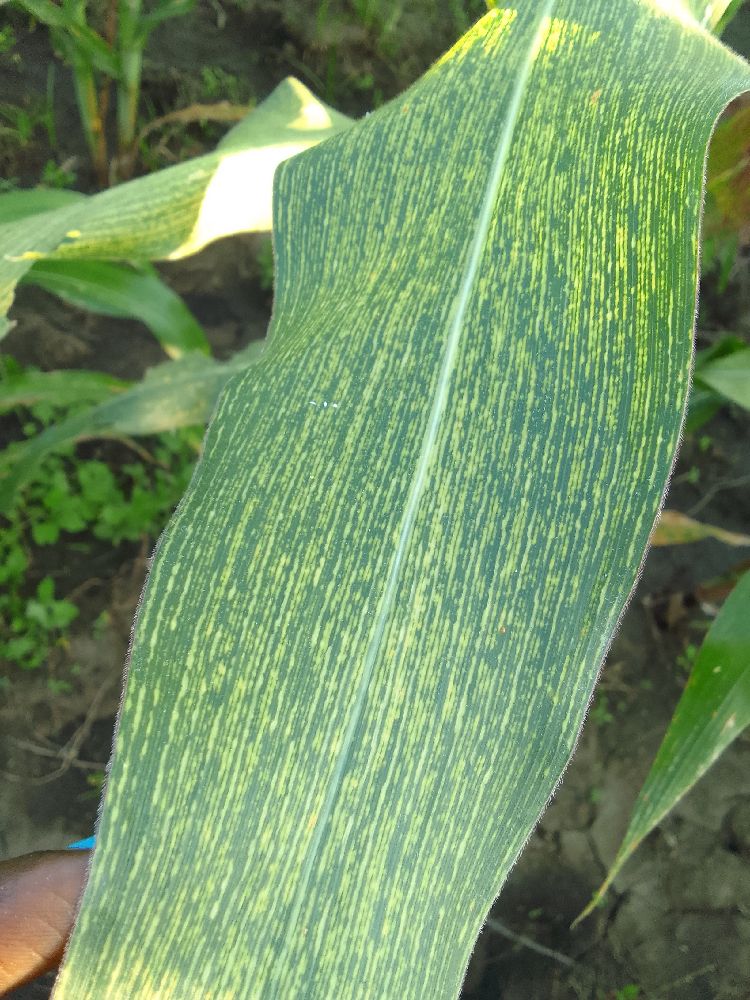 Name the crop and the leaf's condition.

maize, maize streak virus
